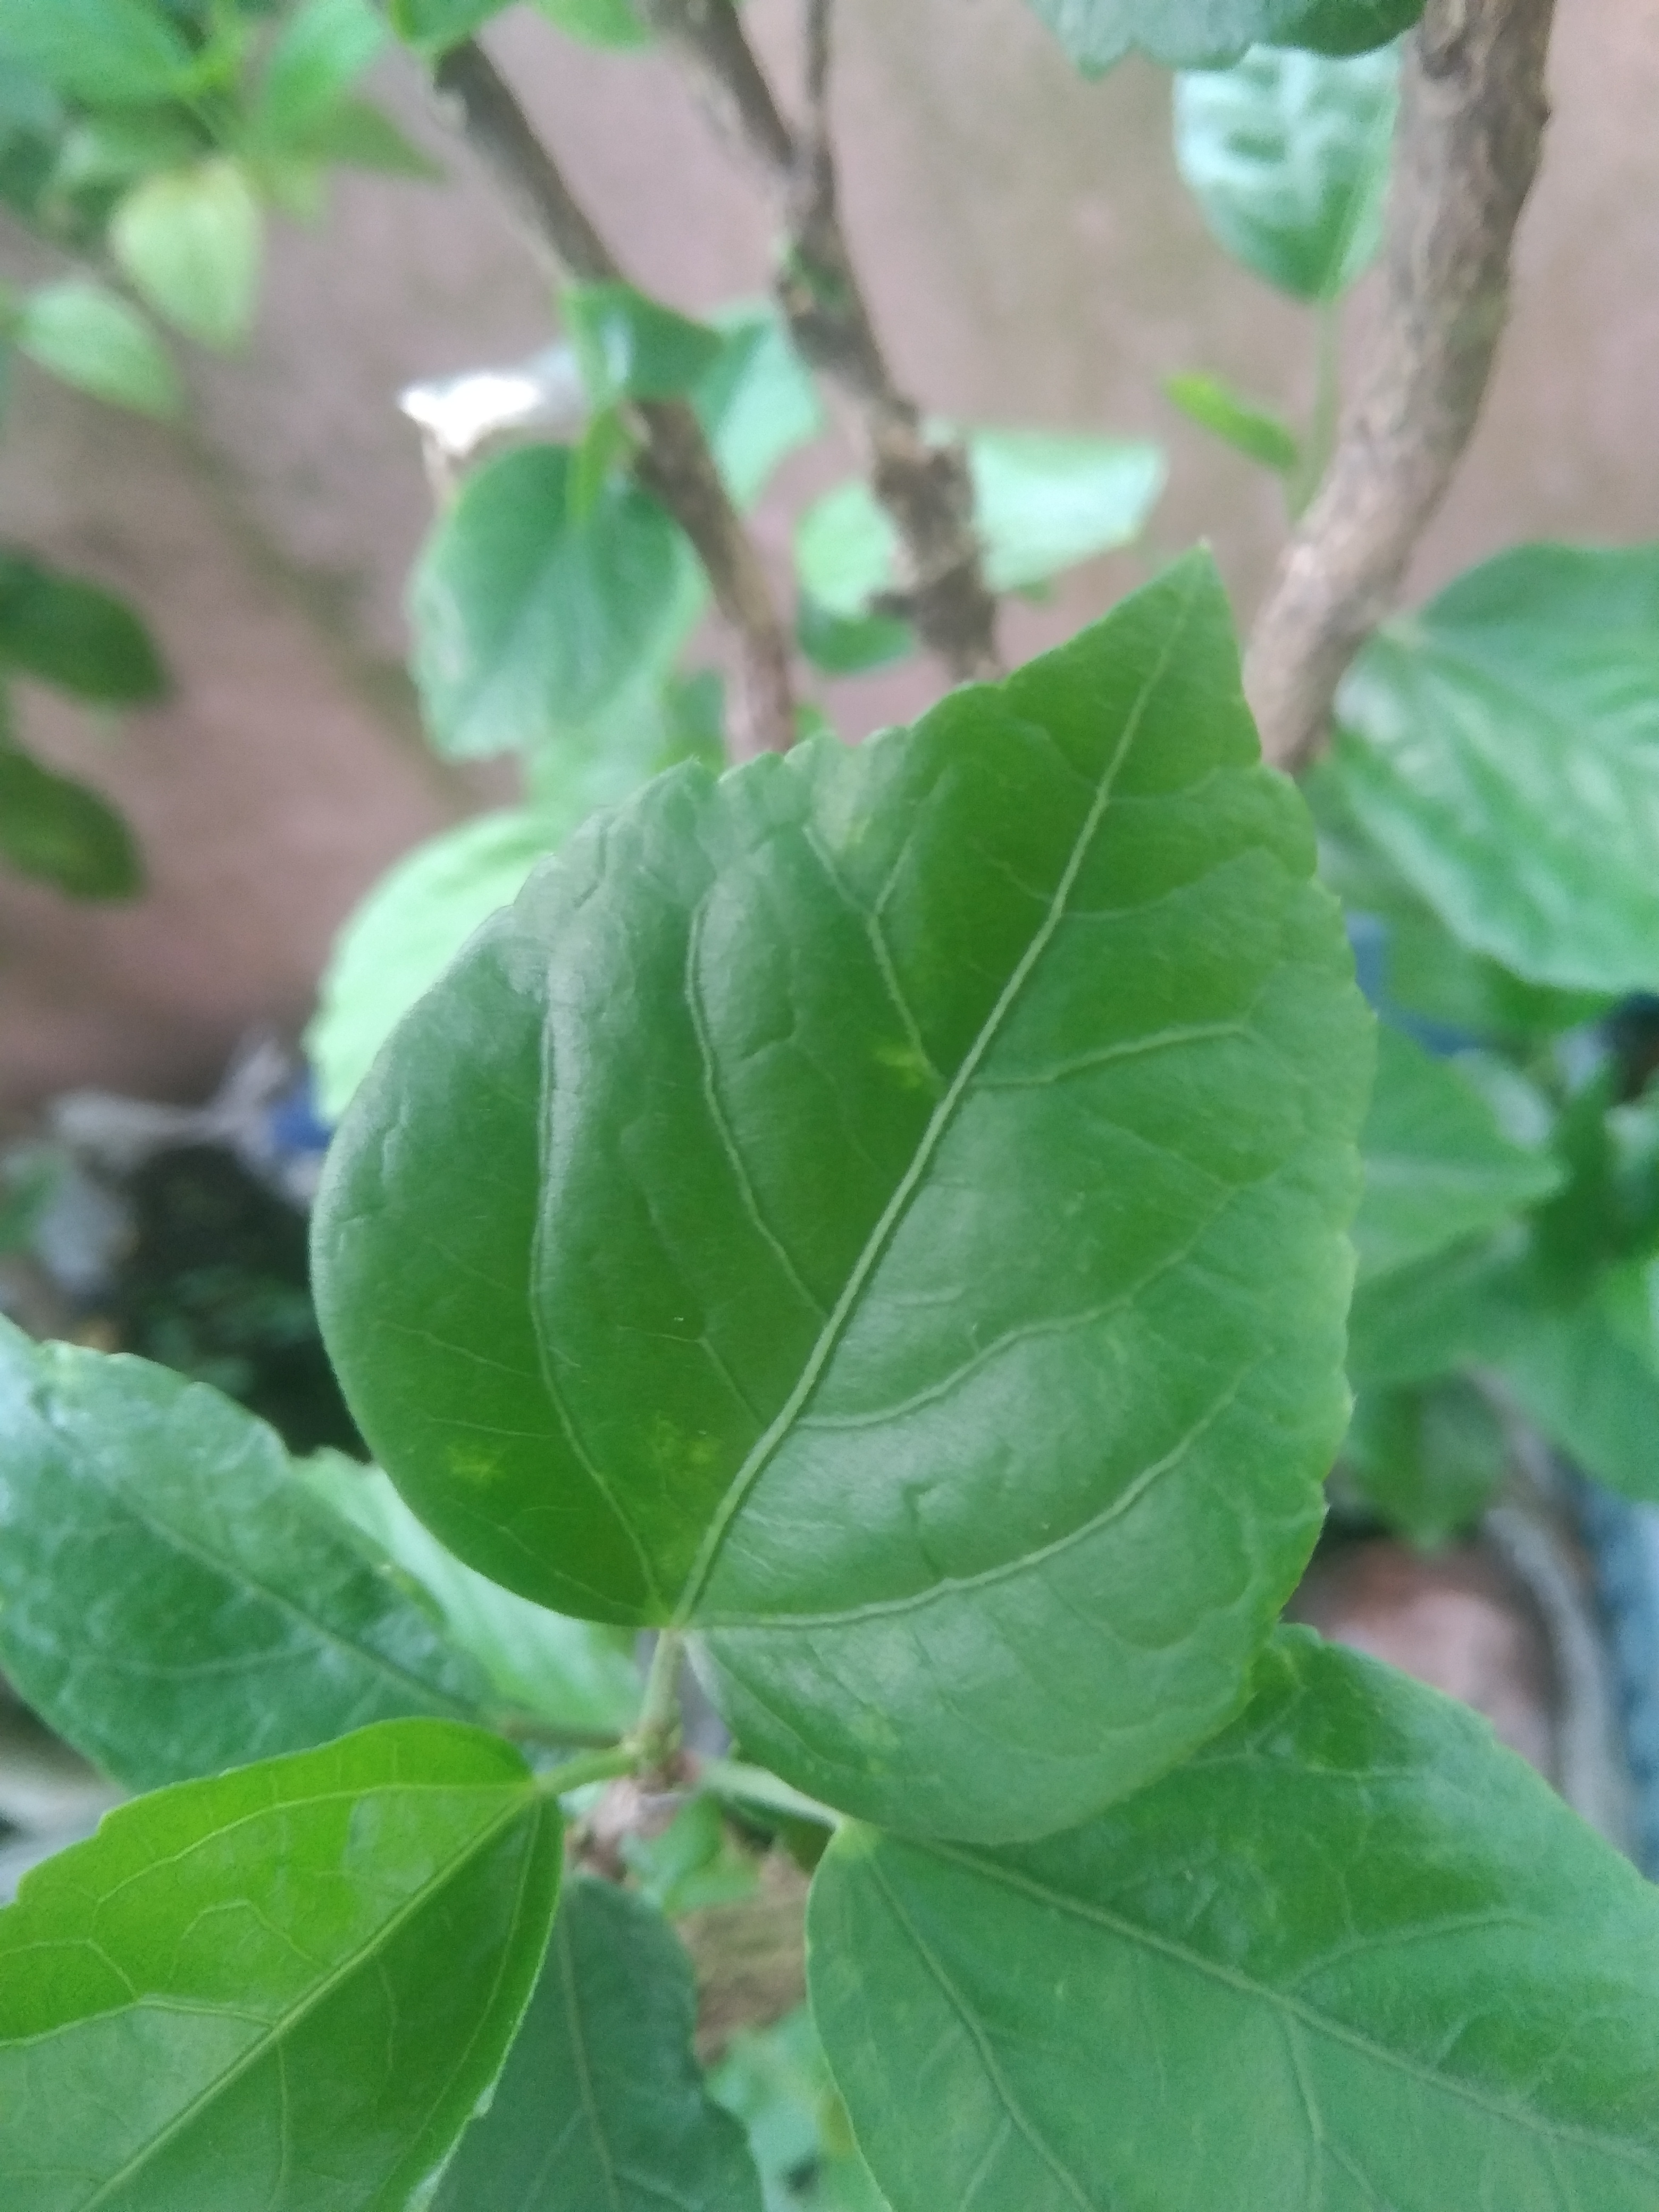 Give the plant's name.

hibiscus
